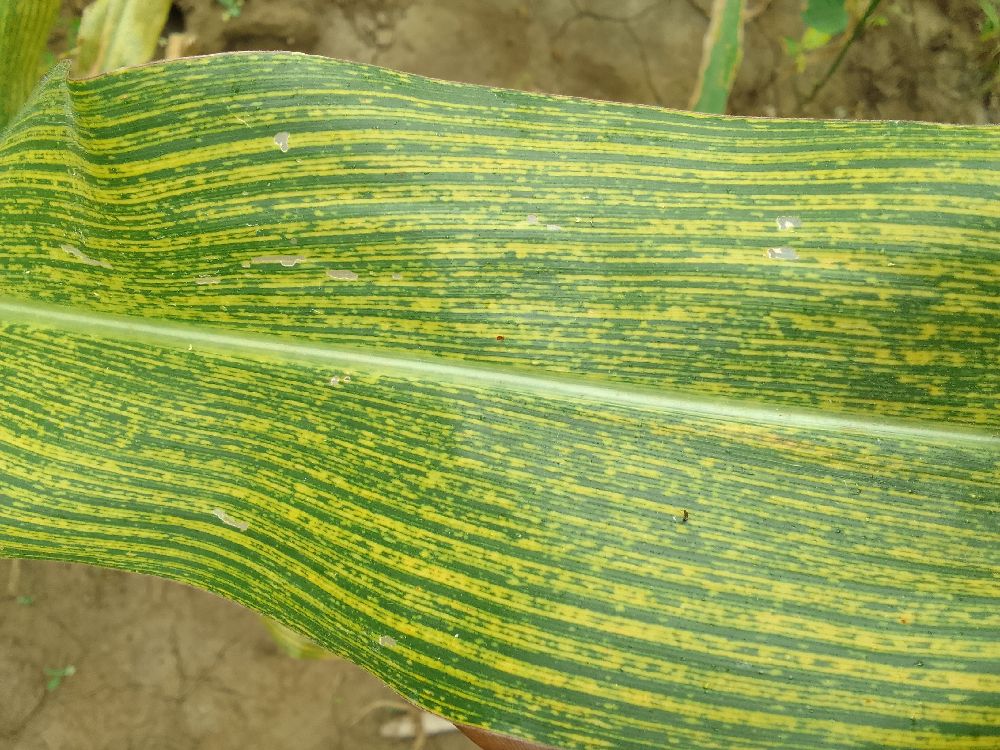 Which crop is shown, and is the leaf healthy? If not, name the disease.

maize, maize streak virus
